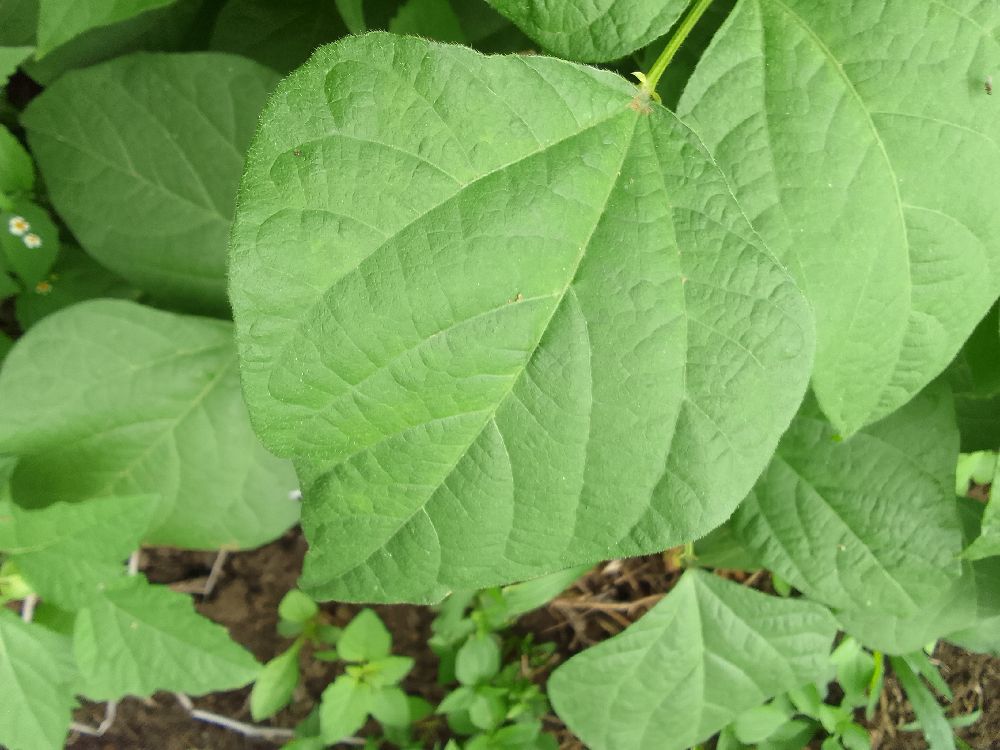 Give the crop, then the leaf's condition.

common bean, healthy
